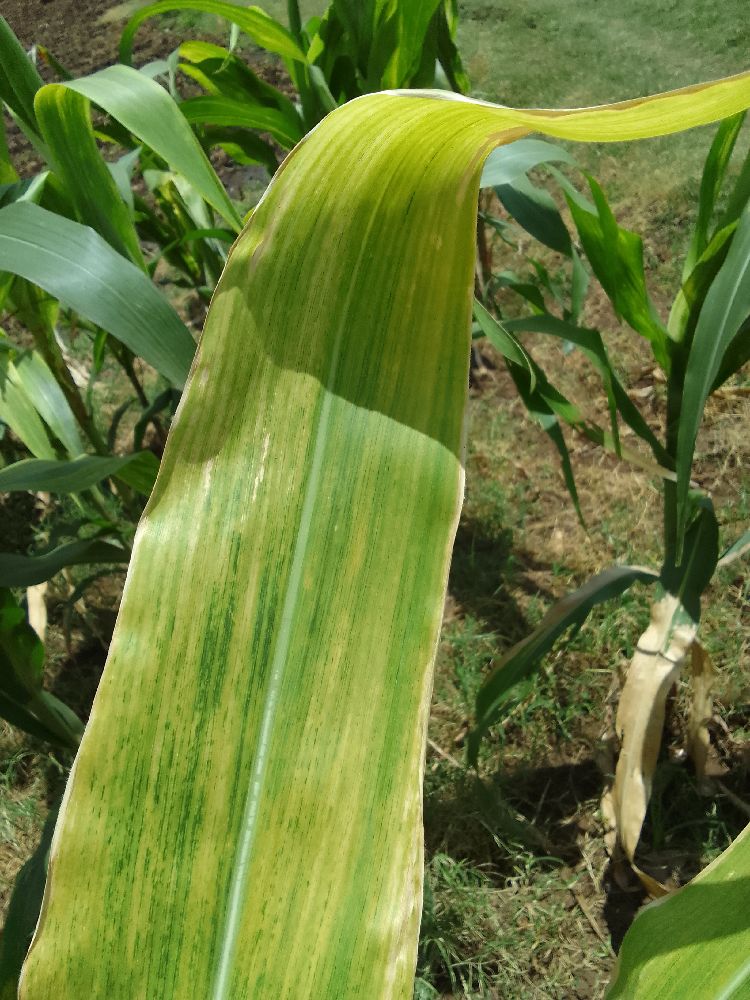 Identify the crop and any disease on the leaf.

maize, maize lethal necrosis
